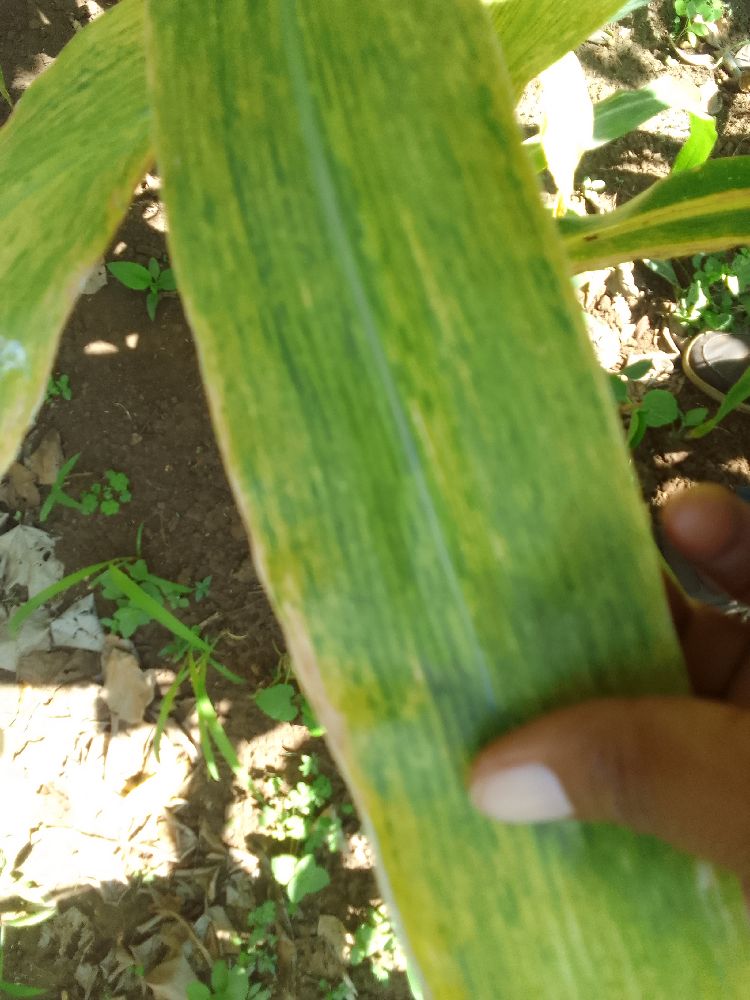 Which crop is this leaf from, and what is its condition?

maize, maize lethal necrosis
